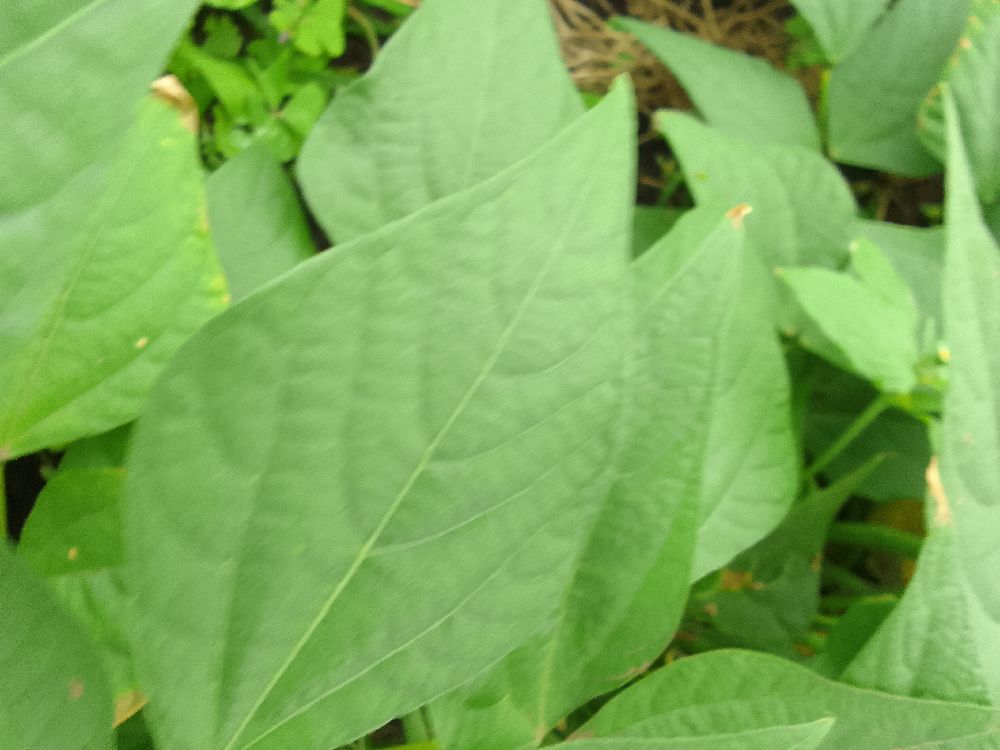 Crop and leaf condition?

common bean, healthy
